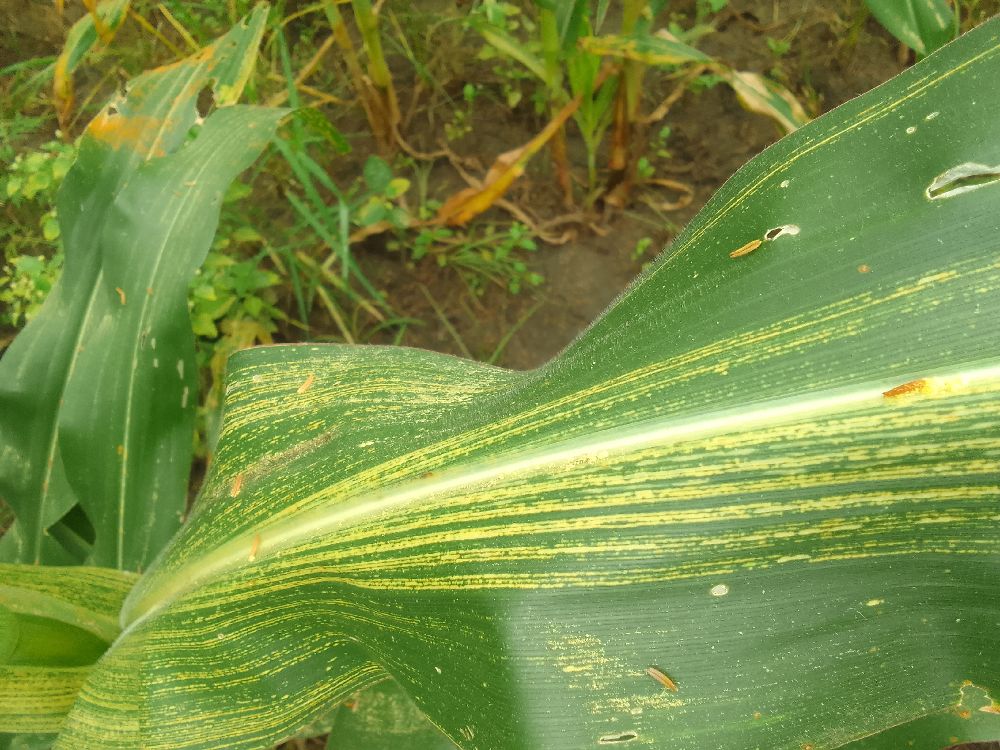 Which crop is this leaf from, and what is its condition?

maize, maize streak virus
